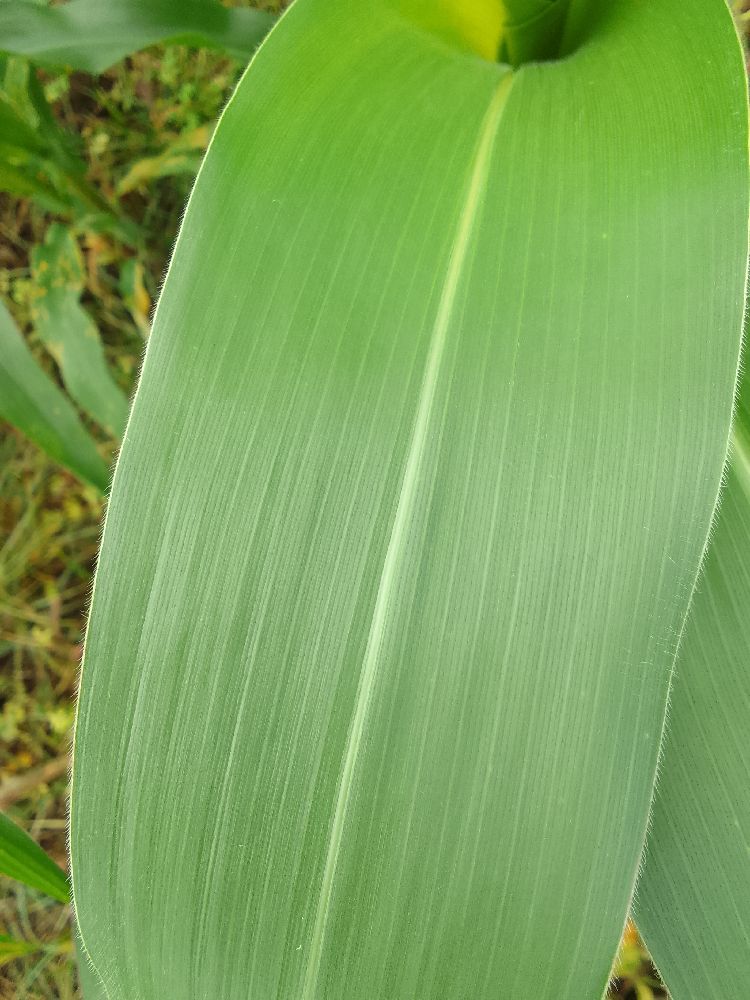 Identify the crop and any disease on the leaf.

maize, healthy
